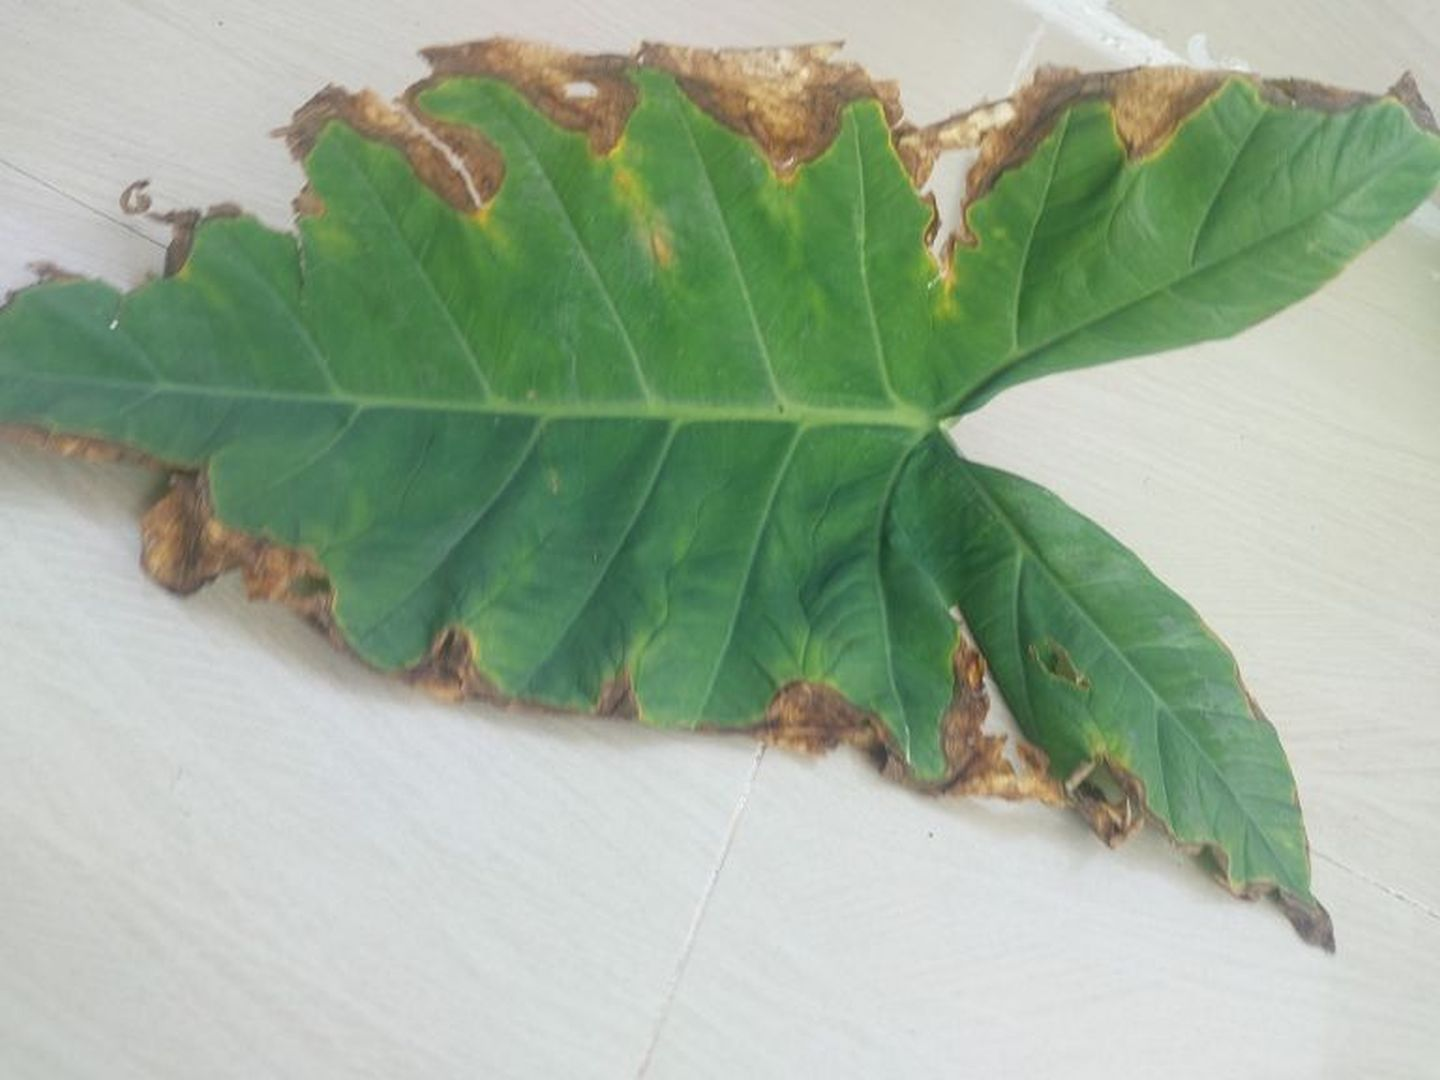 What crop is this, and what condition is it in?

taro, leaf blight
